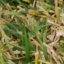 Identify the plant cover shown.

grass
